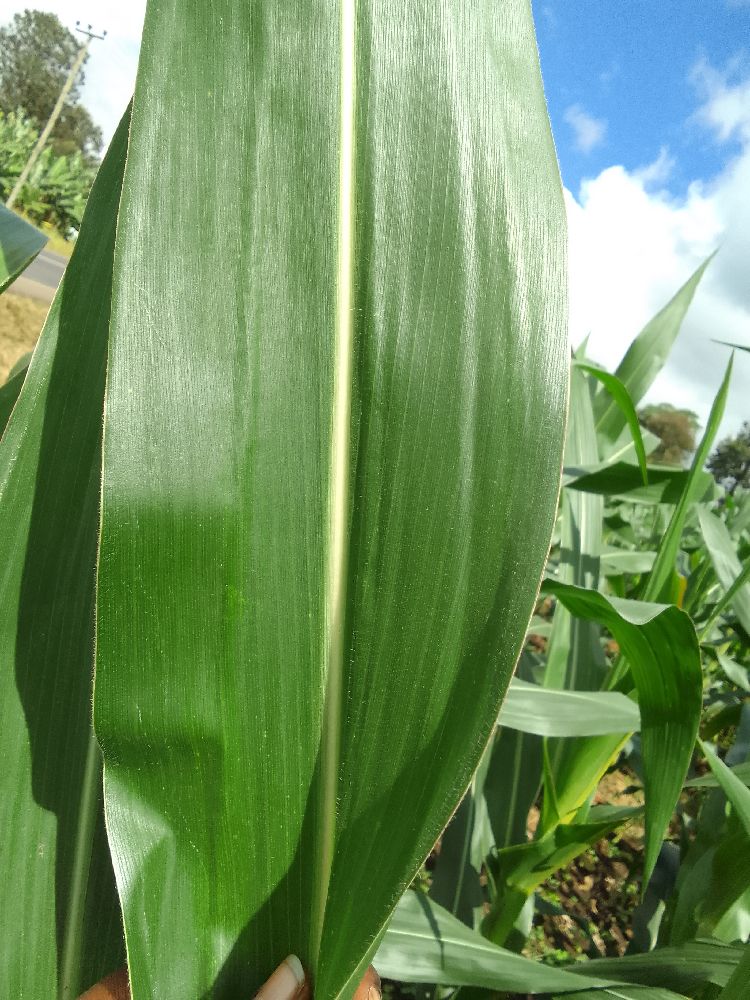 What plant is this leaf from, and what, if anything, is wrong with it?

maize, healthy
